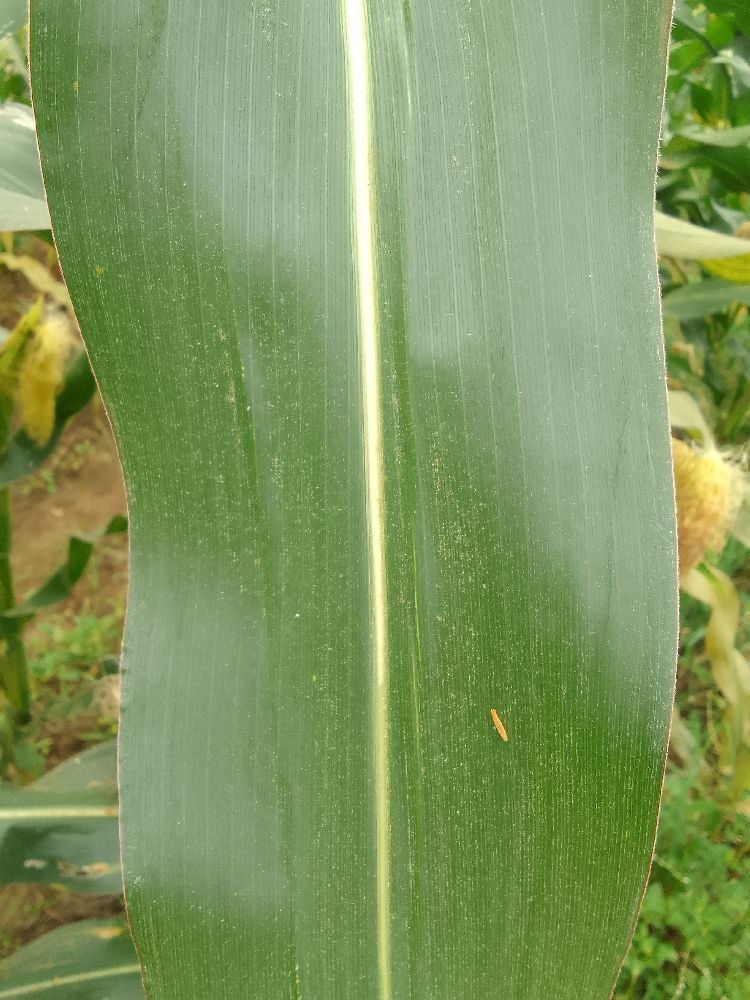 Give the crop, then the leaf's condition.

maize, healthy
